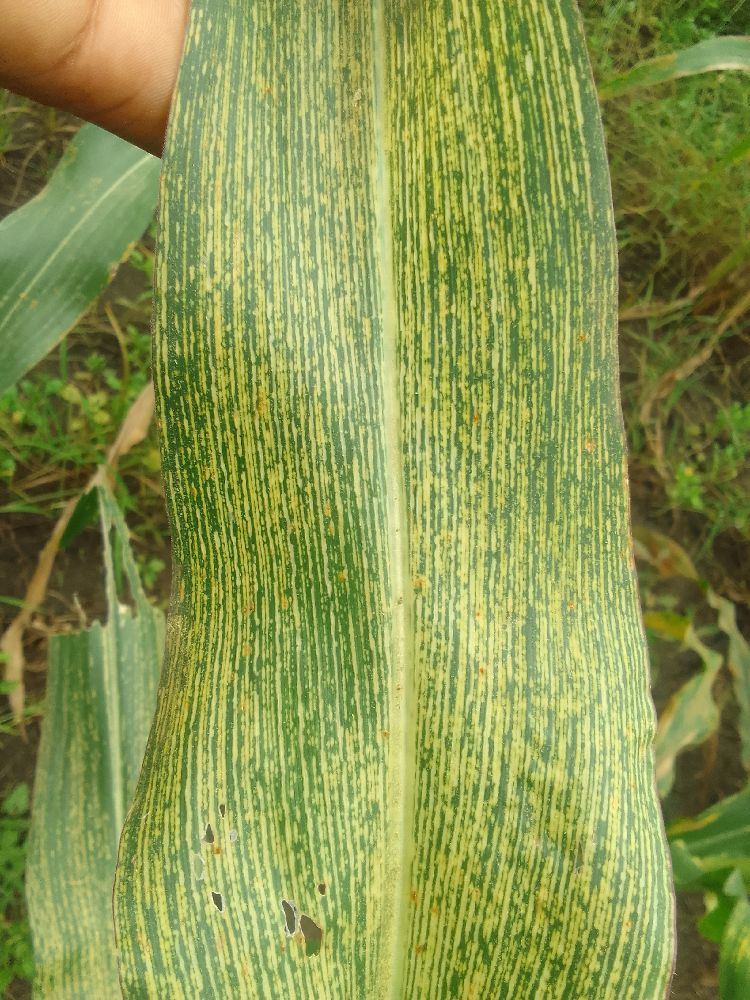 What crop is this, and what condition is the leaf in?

maize, maize streak virus
